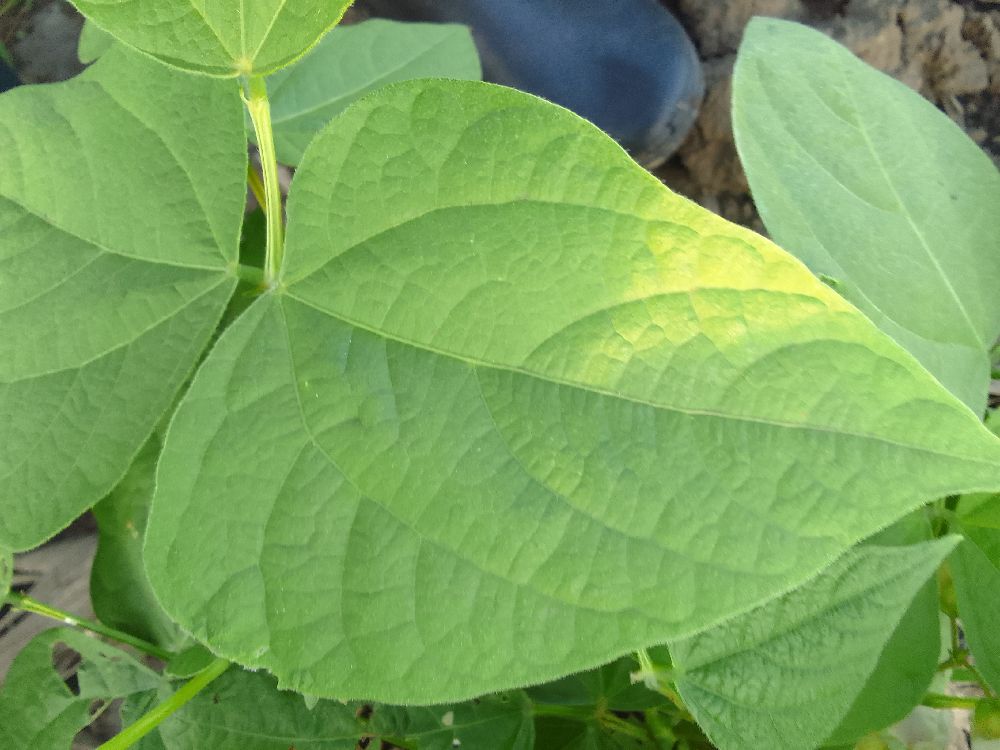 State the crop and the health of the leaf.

common bean, healthy
